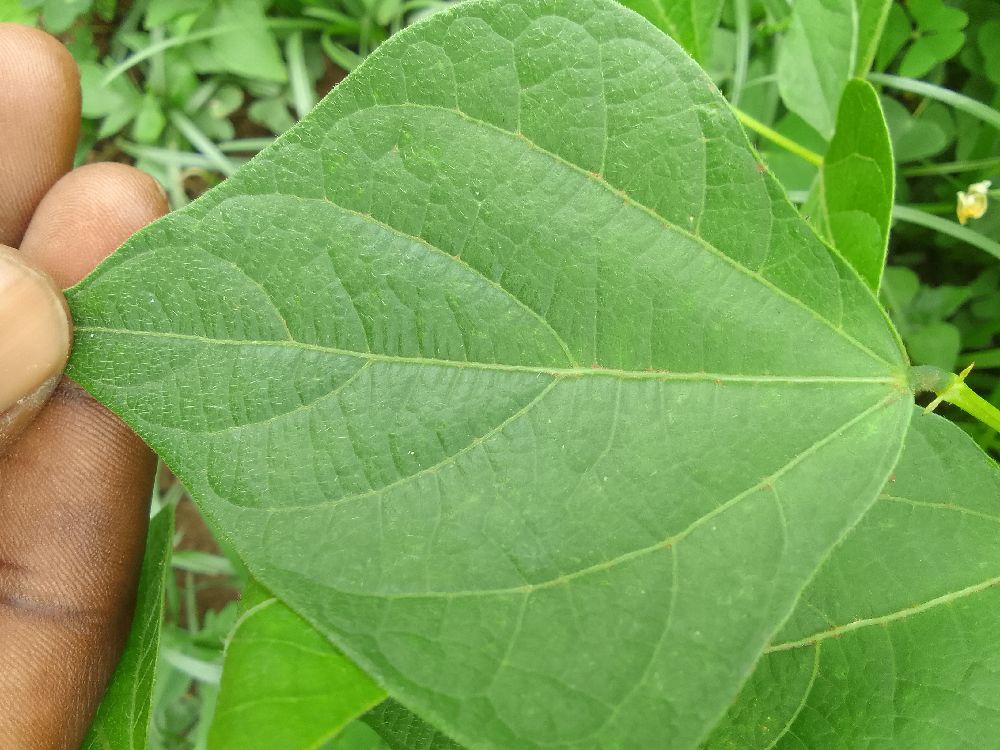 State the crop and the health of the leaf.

common bean, healthy
